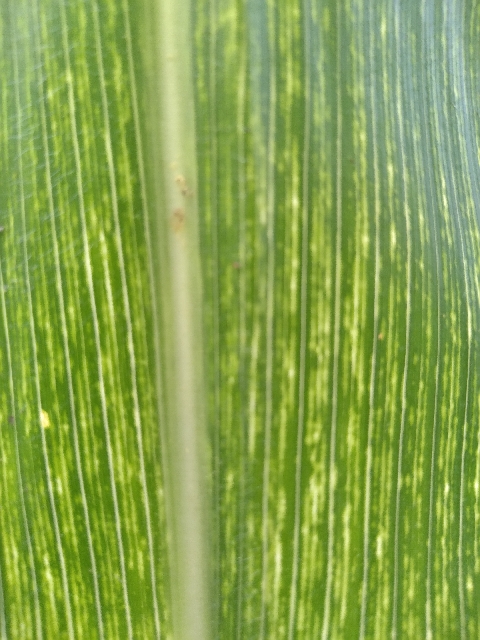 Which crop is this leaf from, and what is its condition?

maize, maize streak virus
